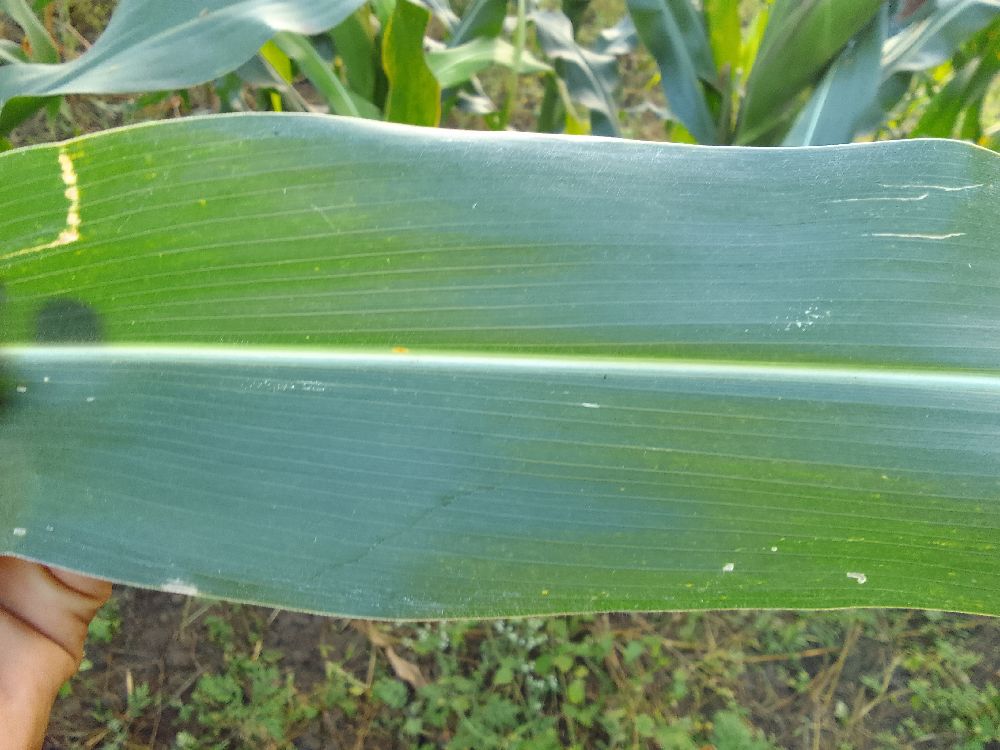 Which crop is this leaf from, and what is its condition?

maize, healthy
